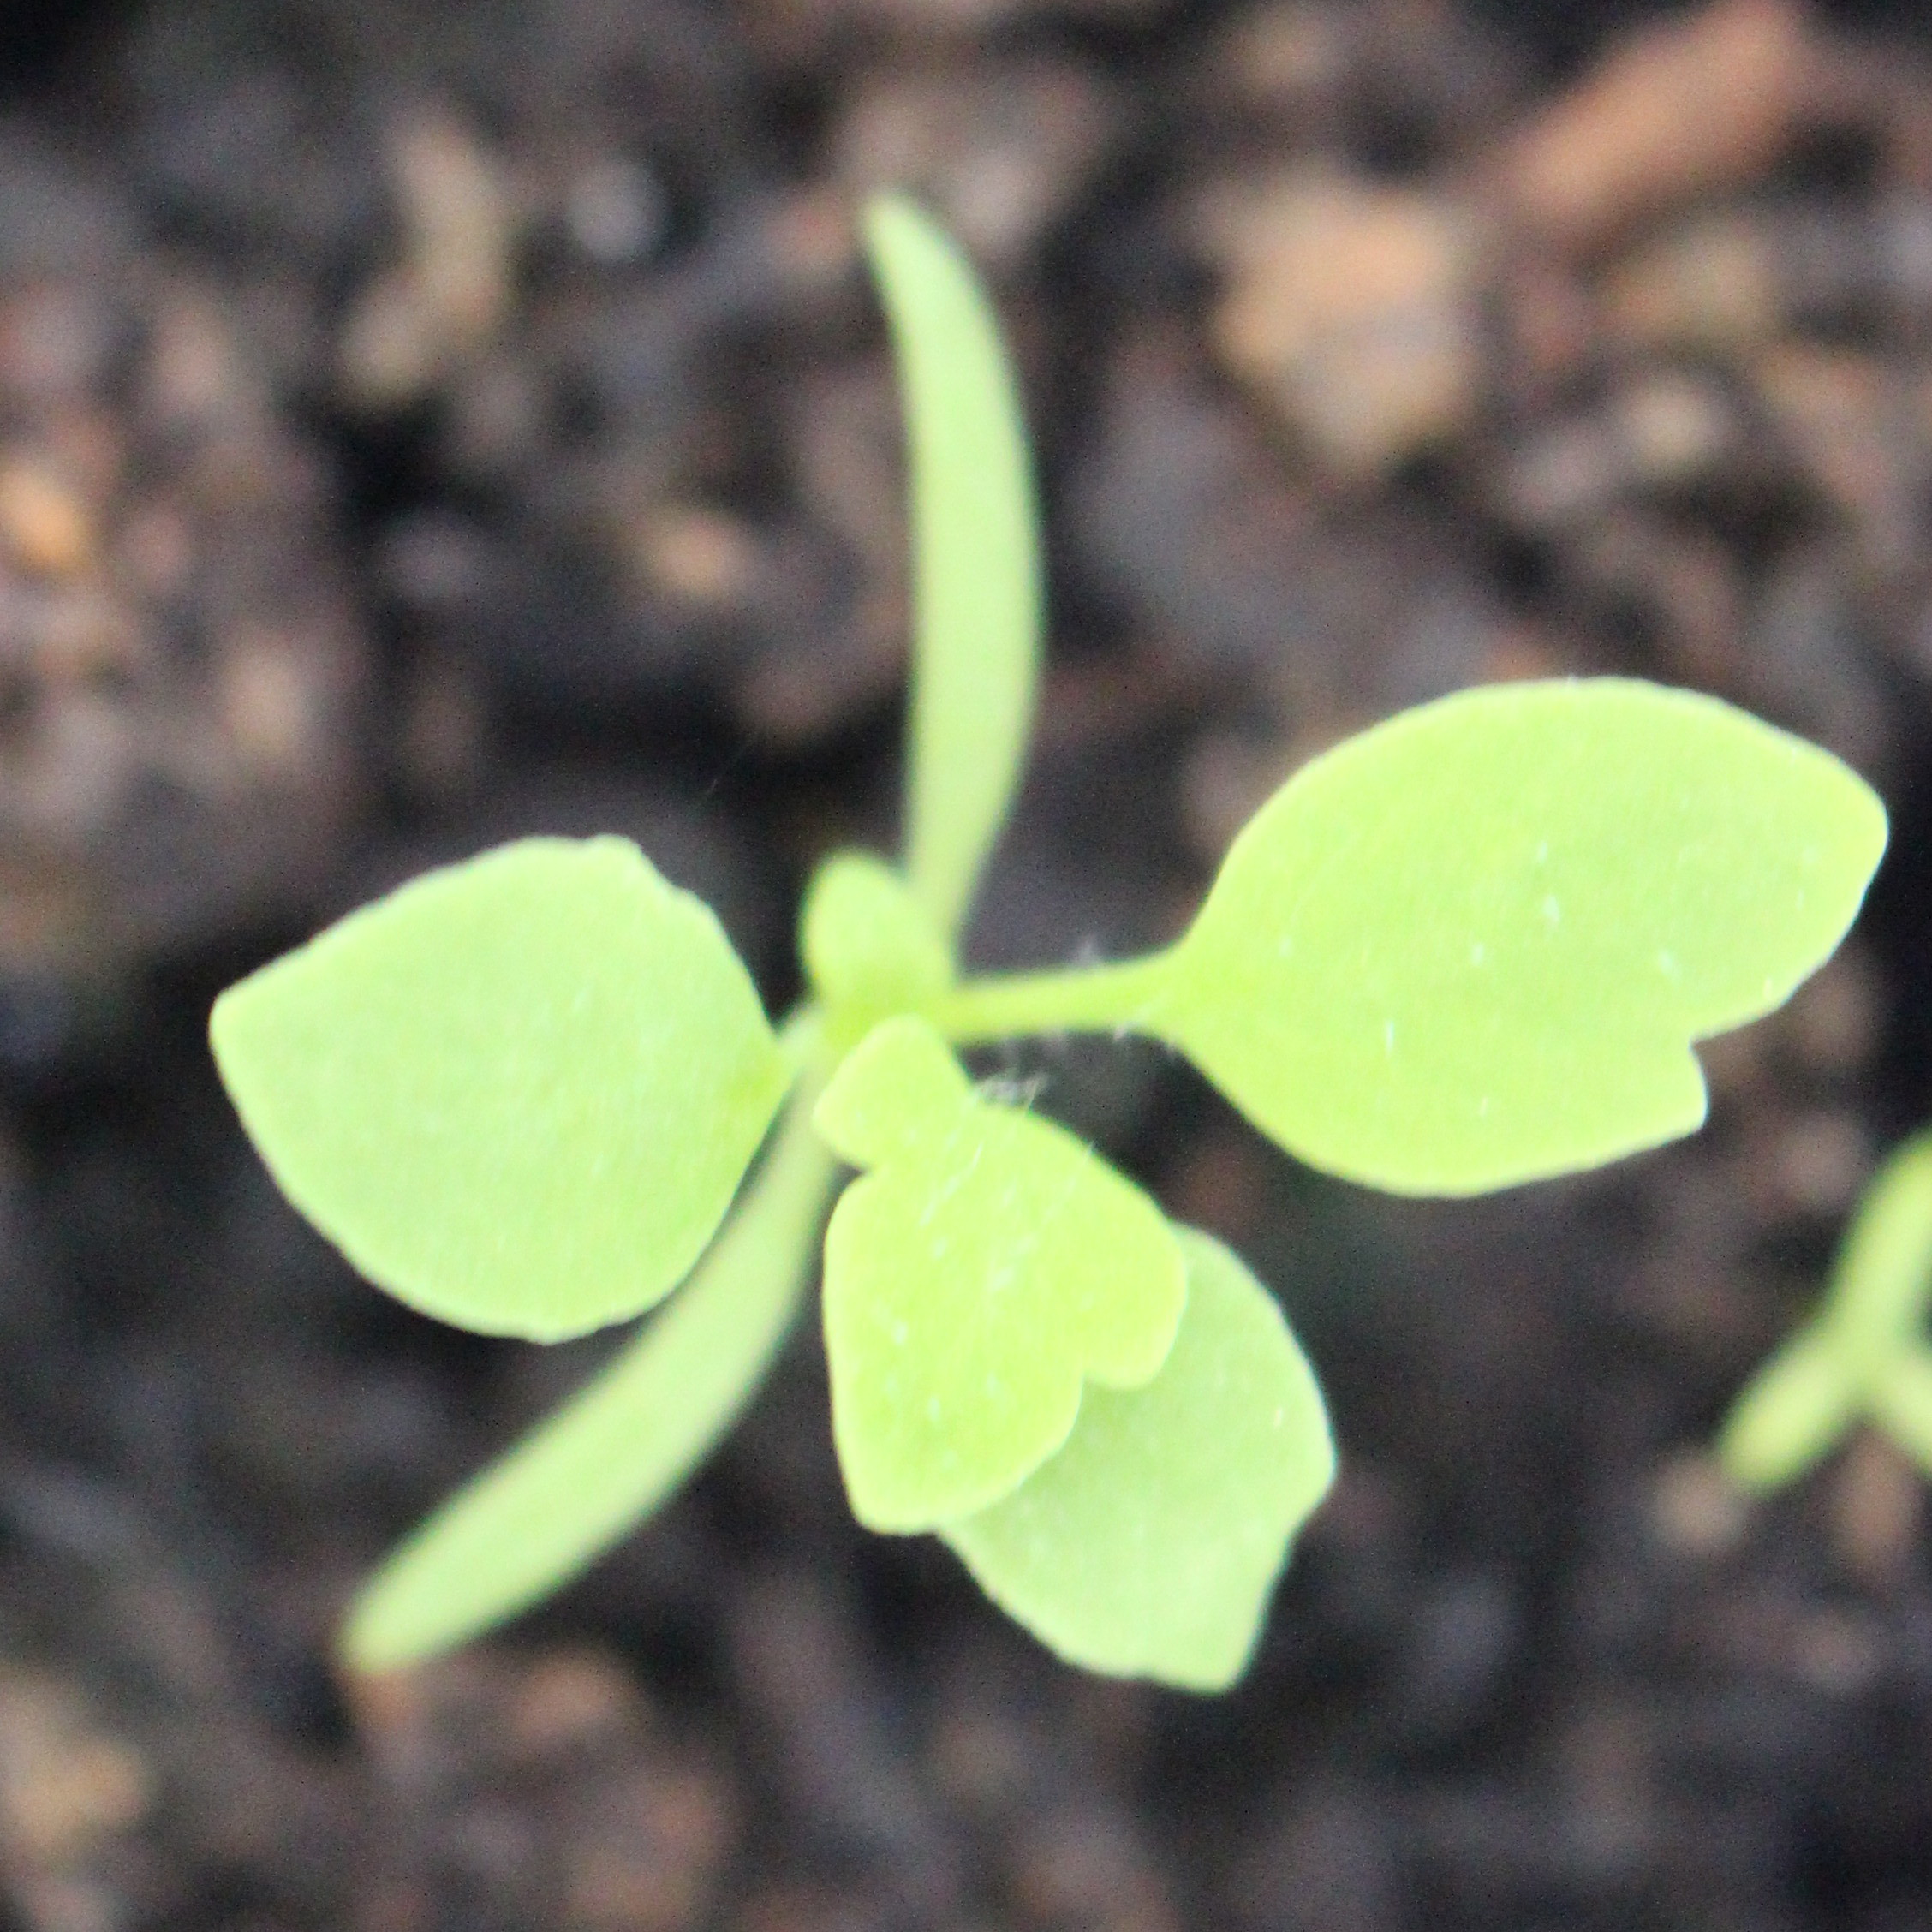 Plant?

Papaver rhoeas
